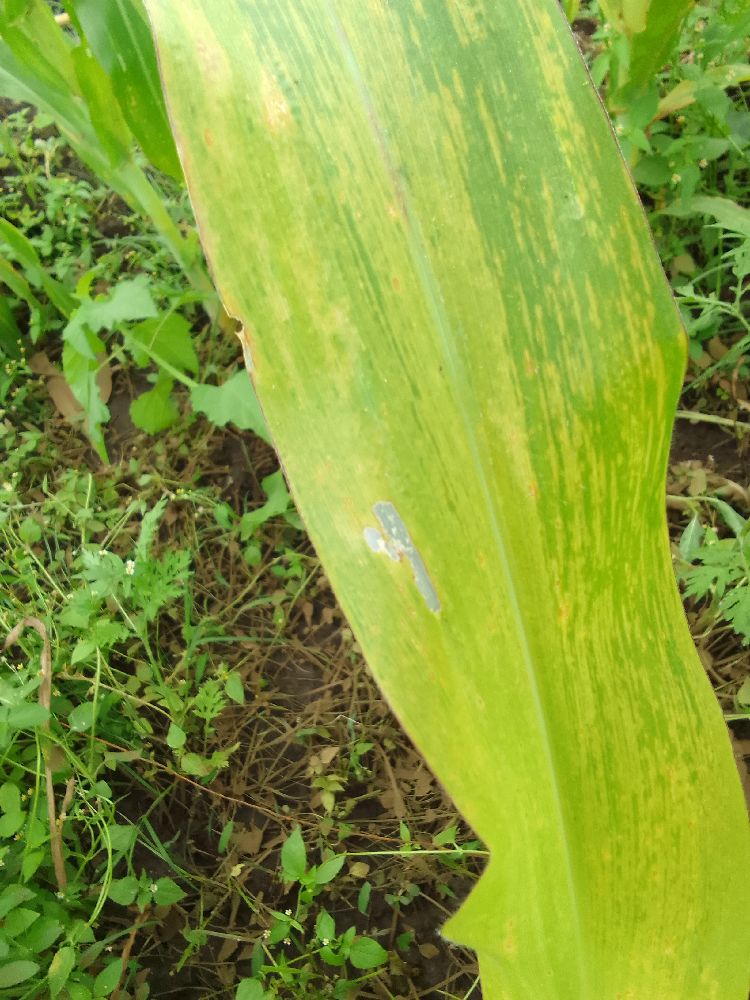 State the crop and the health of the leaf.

maize, maize lethal necrosis
